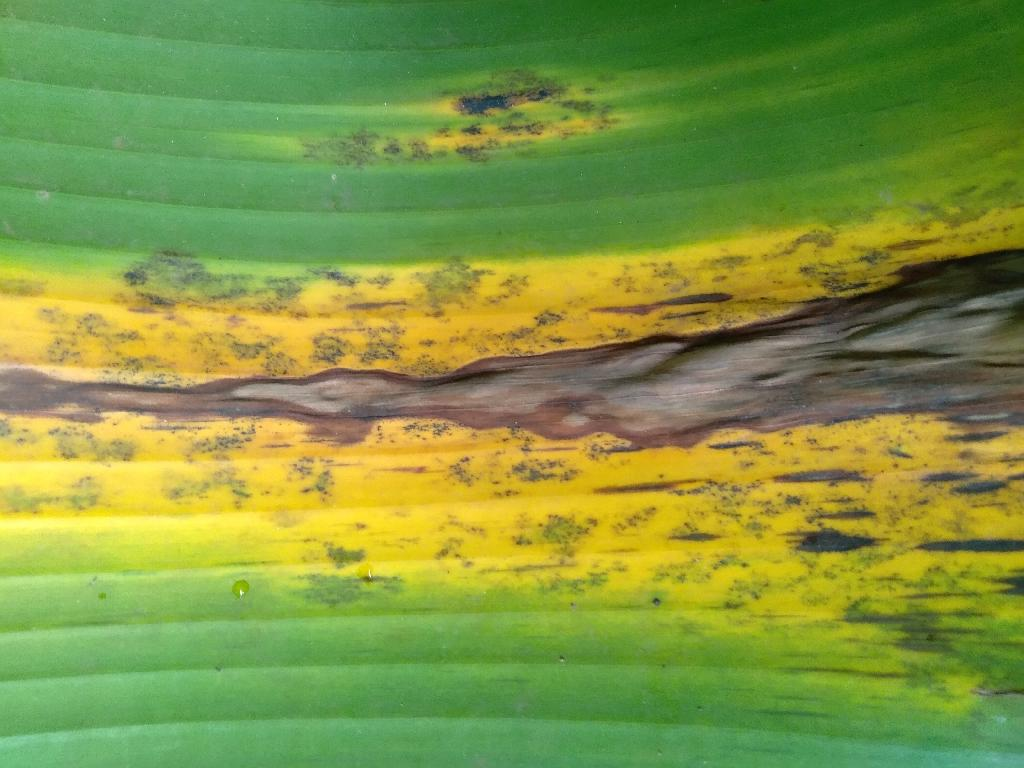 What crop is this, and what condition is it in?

banana, black sigatoka
